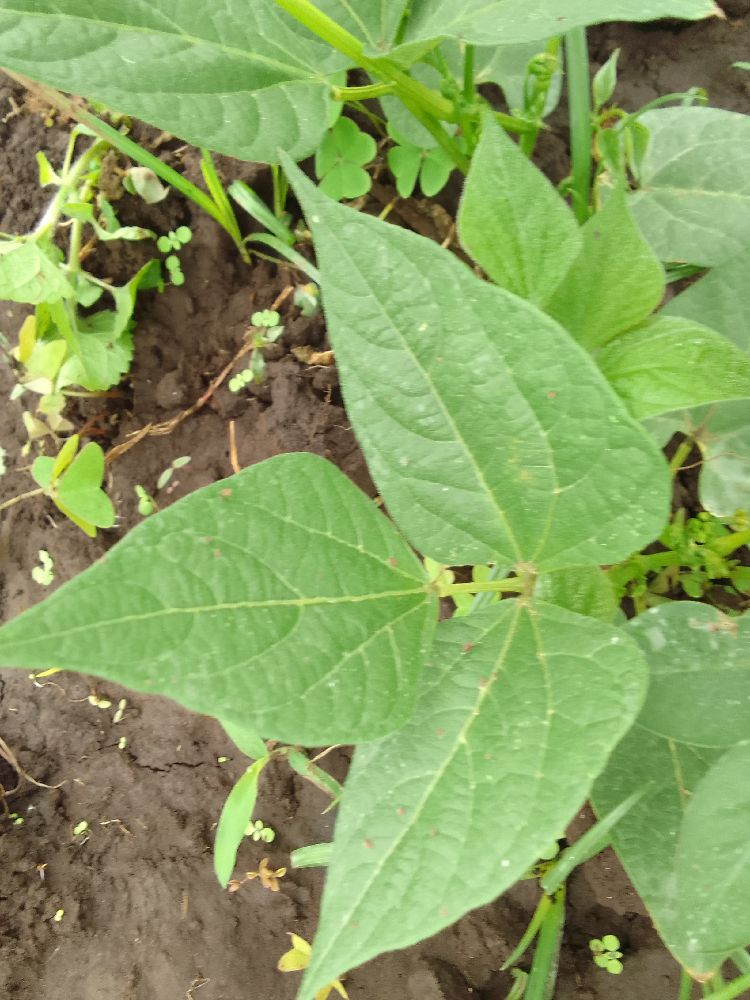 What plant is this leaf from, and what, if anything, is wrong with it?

common bean, healthy
